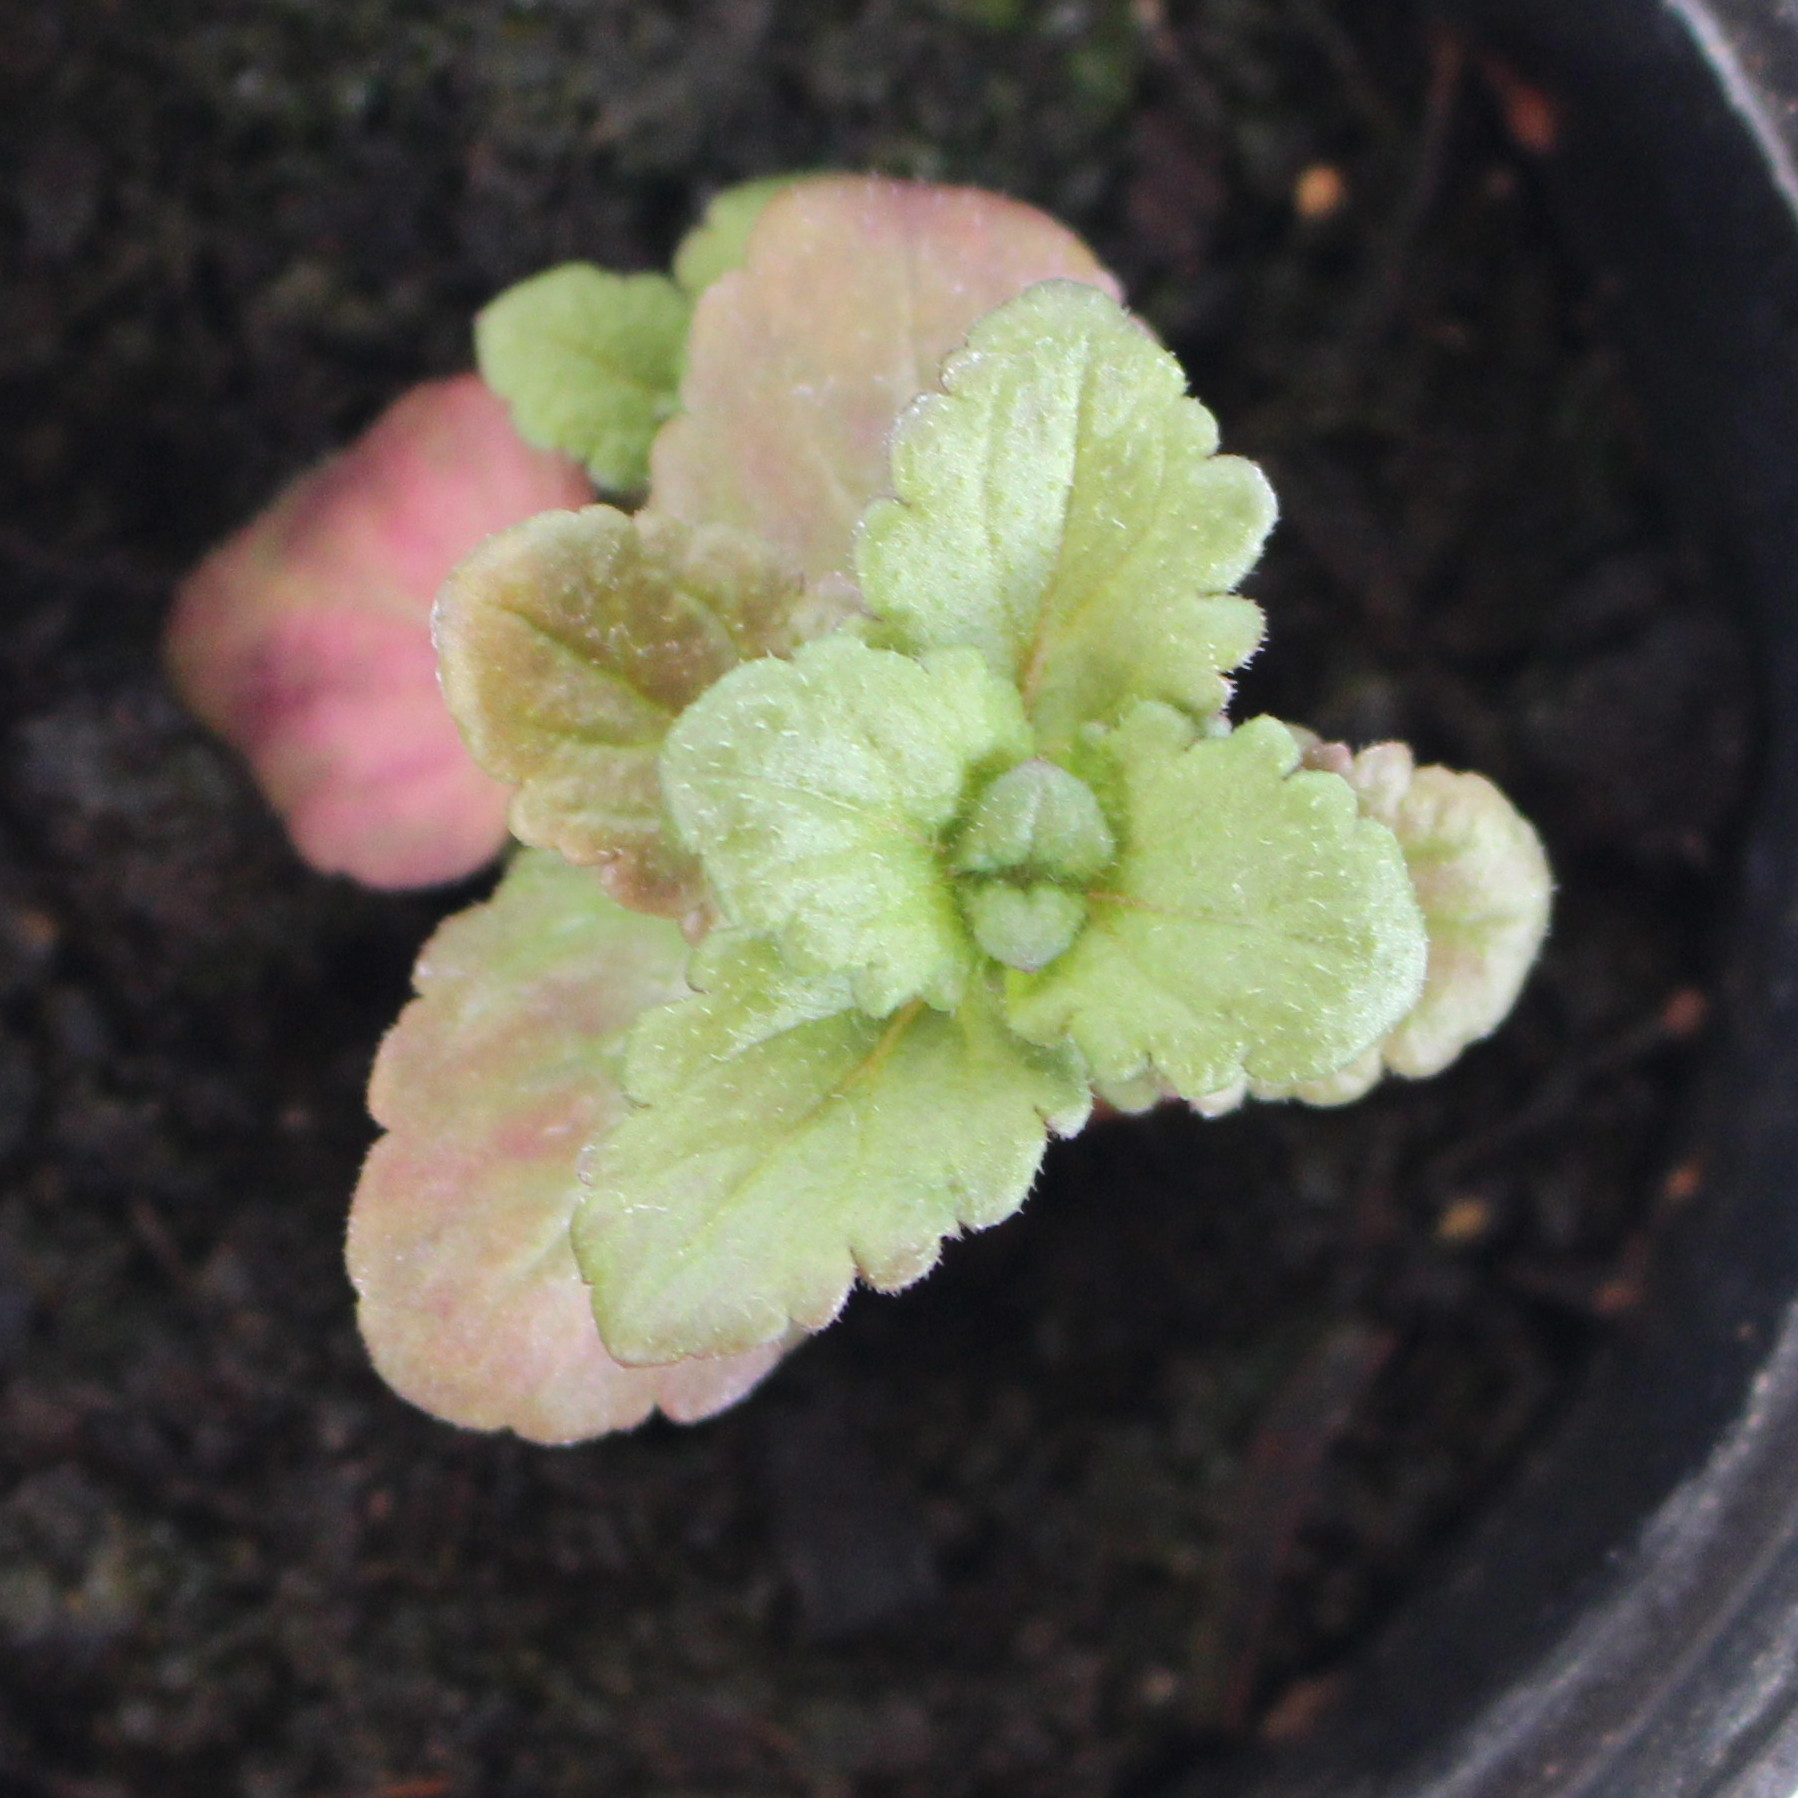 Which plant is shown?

Veronica persica
